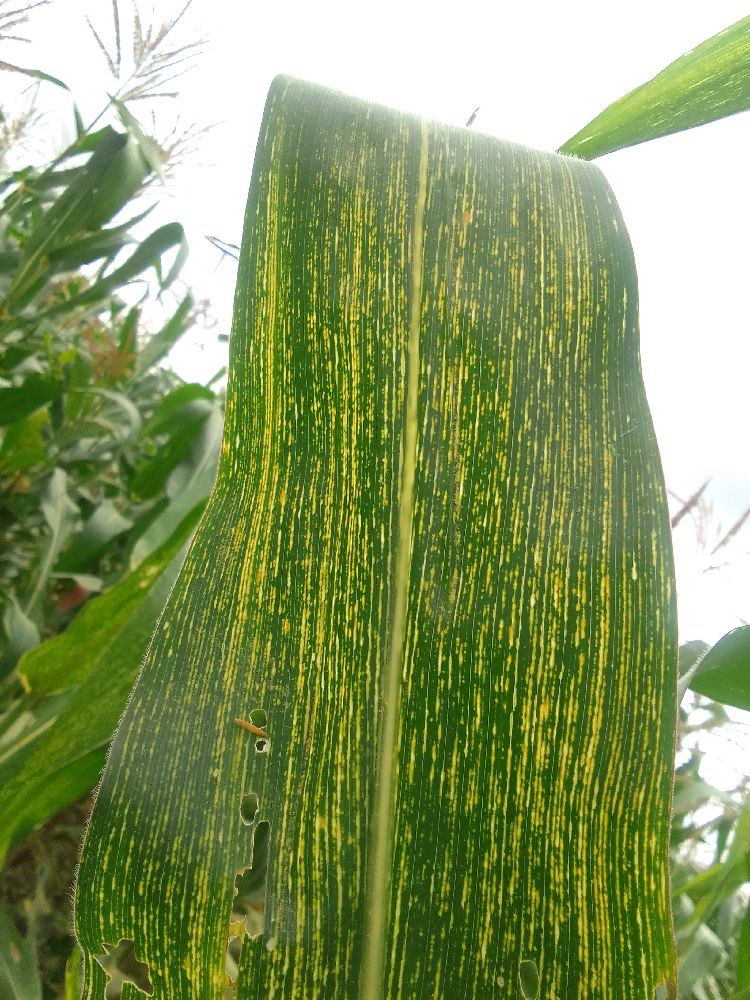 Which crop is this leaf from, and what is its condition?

maize, maize streak virus
